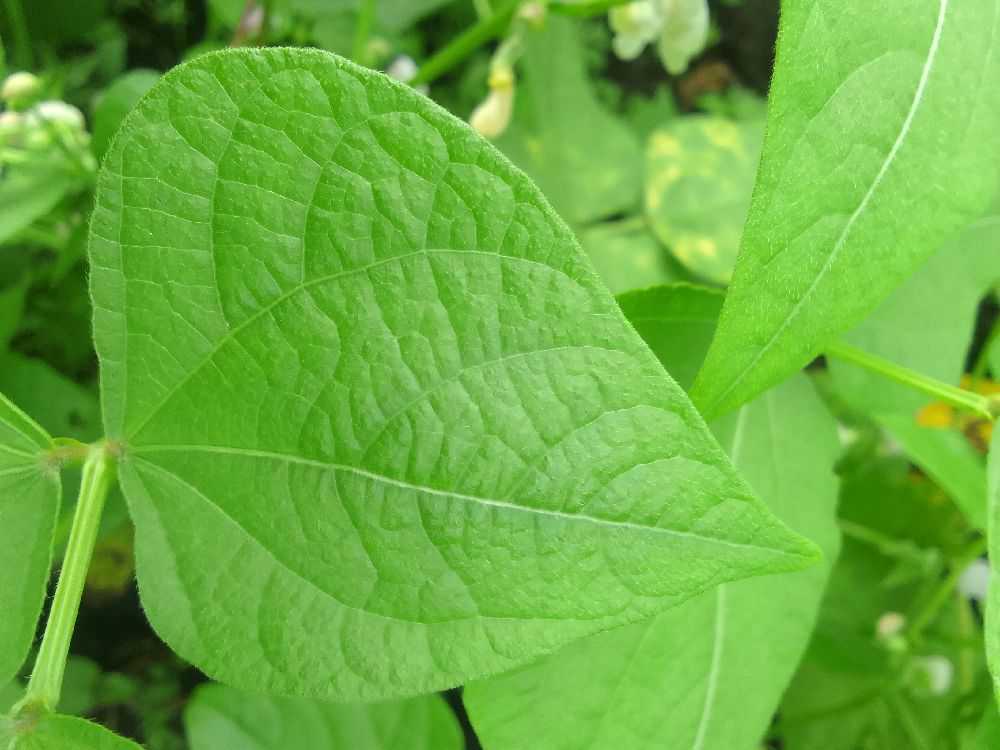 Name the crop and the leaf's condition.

common bean, healthy
